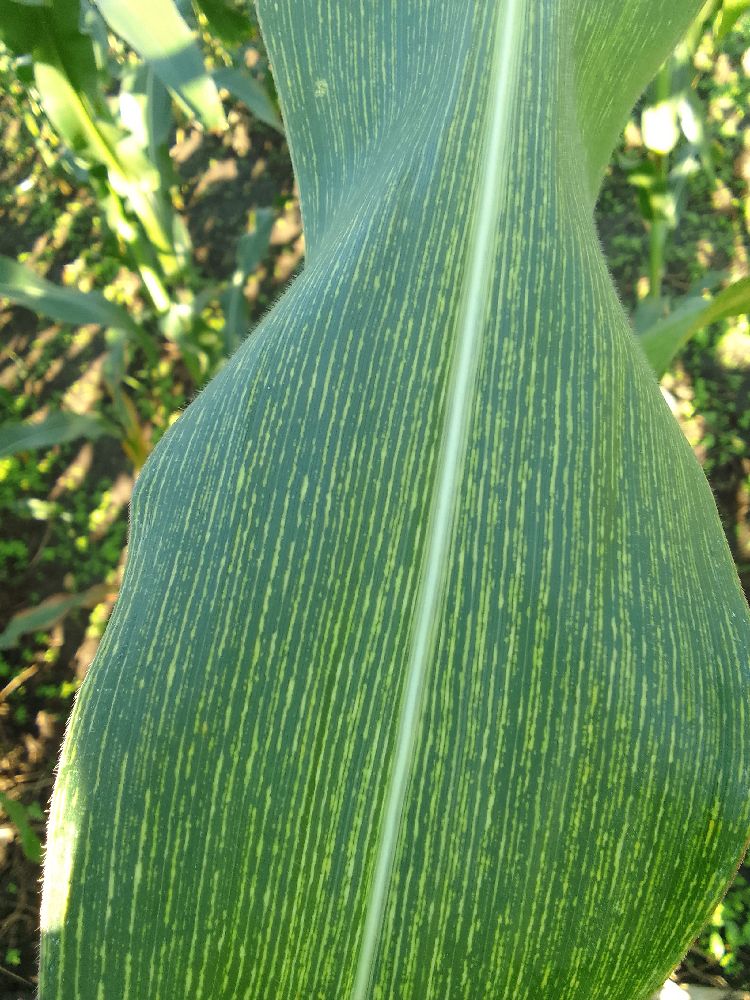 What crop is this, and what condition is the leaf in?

maize, maize streak virus
